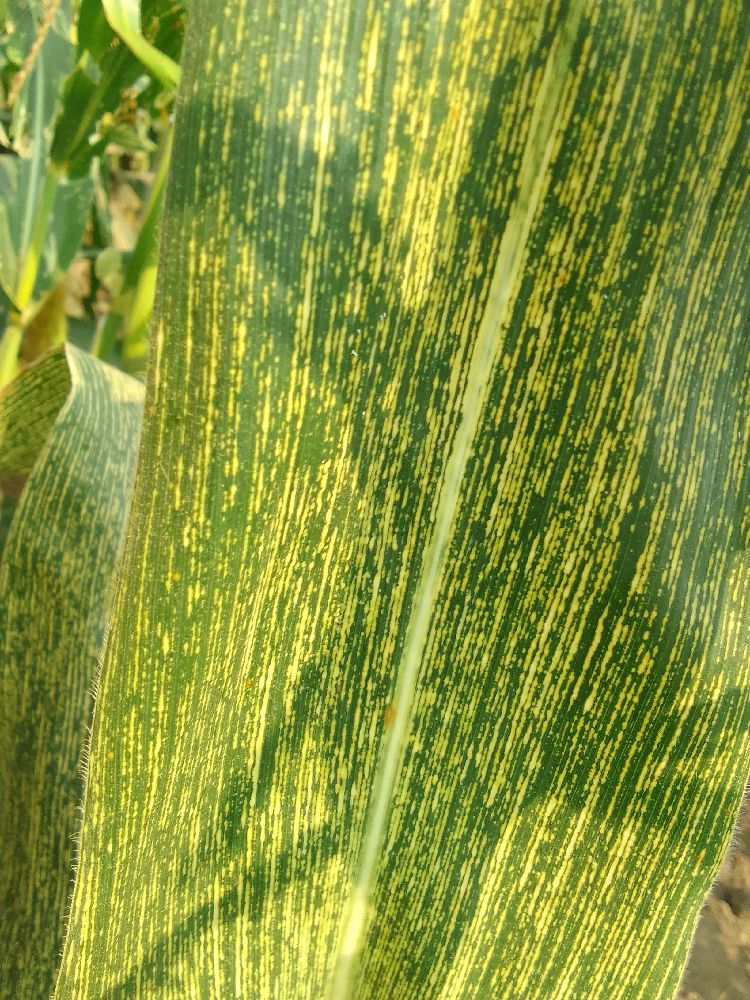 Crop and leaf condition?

maize, maize streak virus
